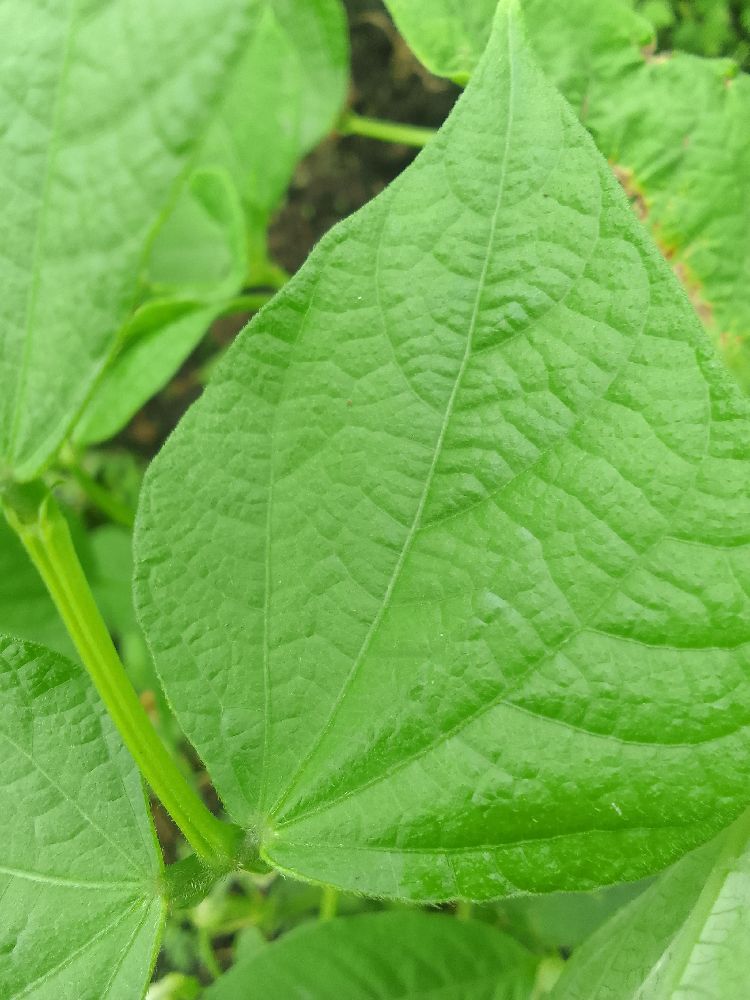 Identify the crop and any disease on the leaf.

common bean, healthy
